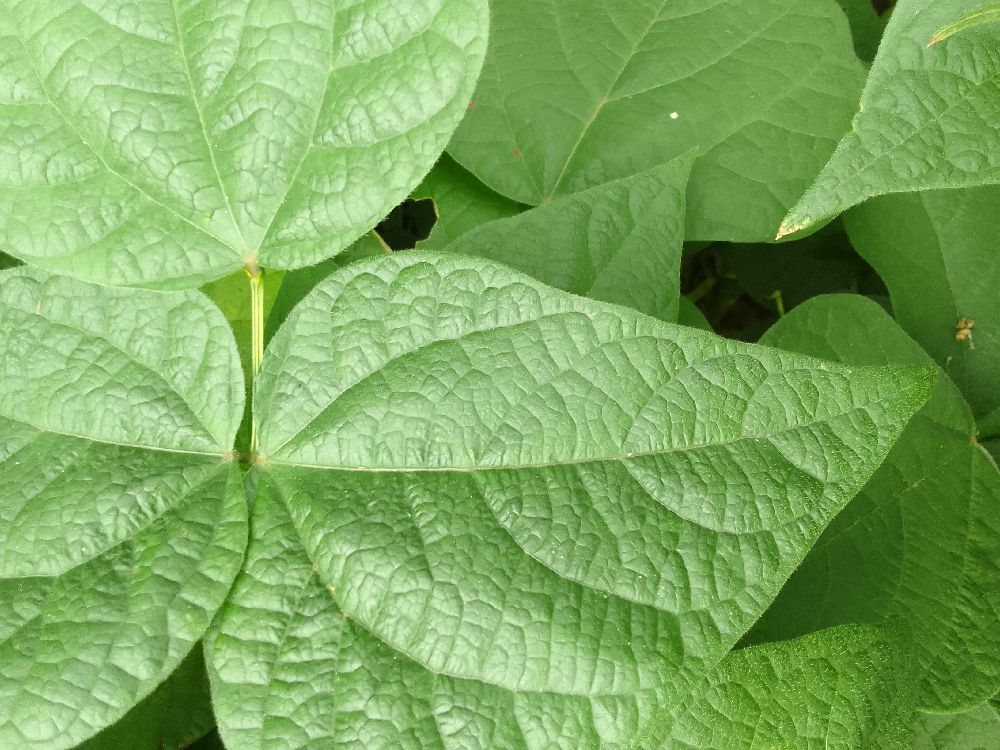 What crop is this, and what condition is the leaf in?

common bean, healthy
